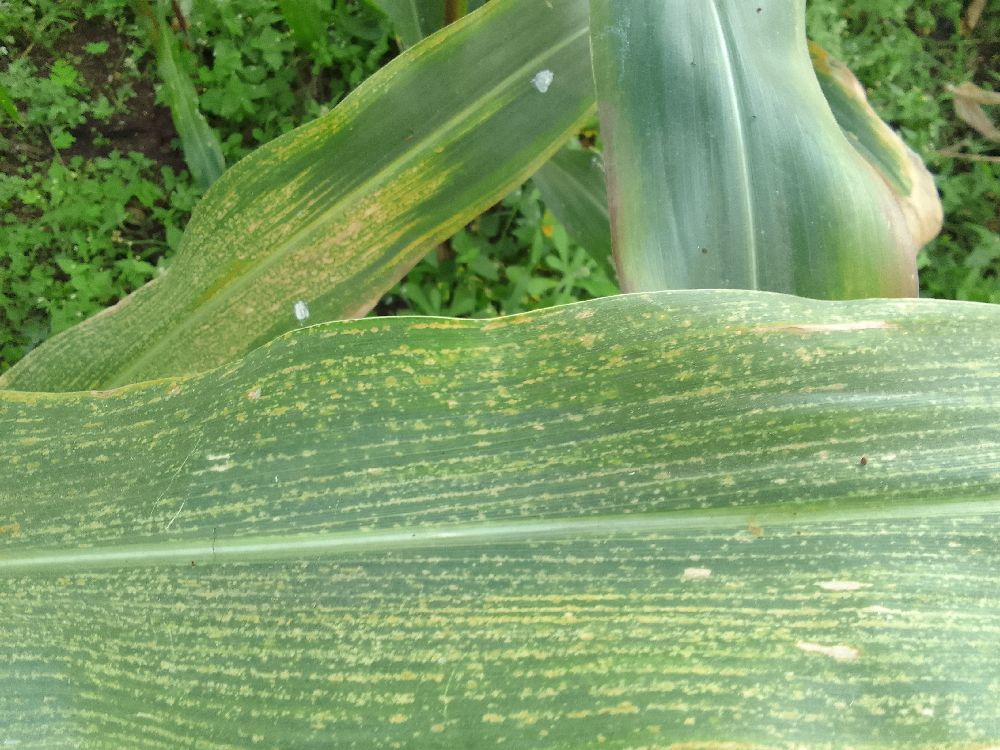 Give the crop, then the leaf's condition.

maize, maize lethal necrosis
